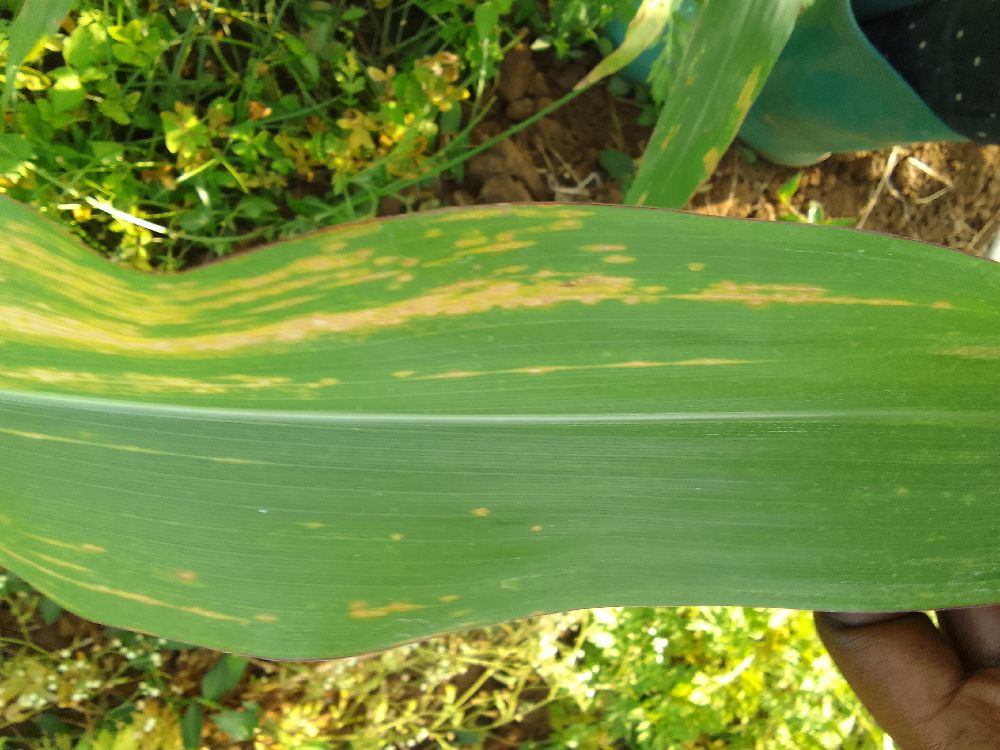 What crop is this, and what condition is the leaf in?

maize, maize lethal necrosis
